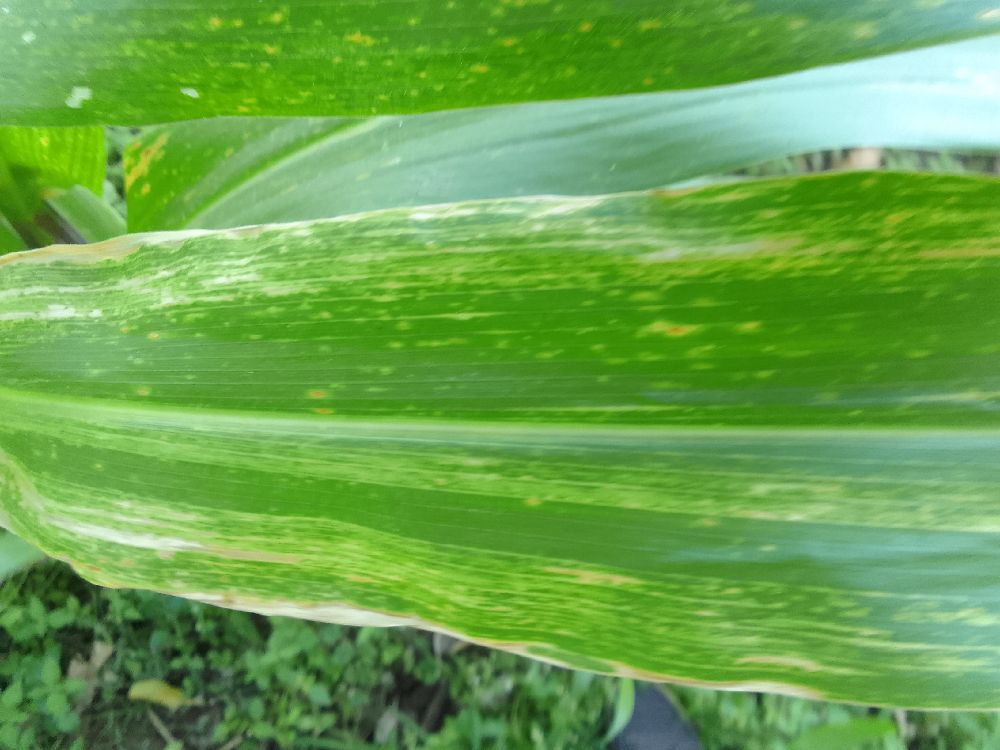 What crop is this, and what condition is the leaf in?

maize, maize lethal necrosis
